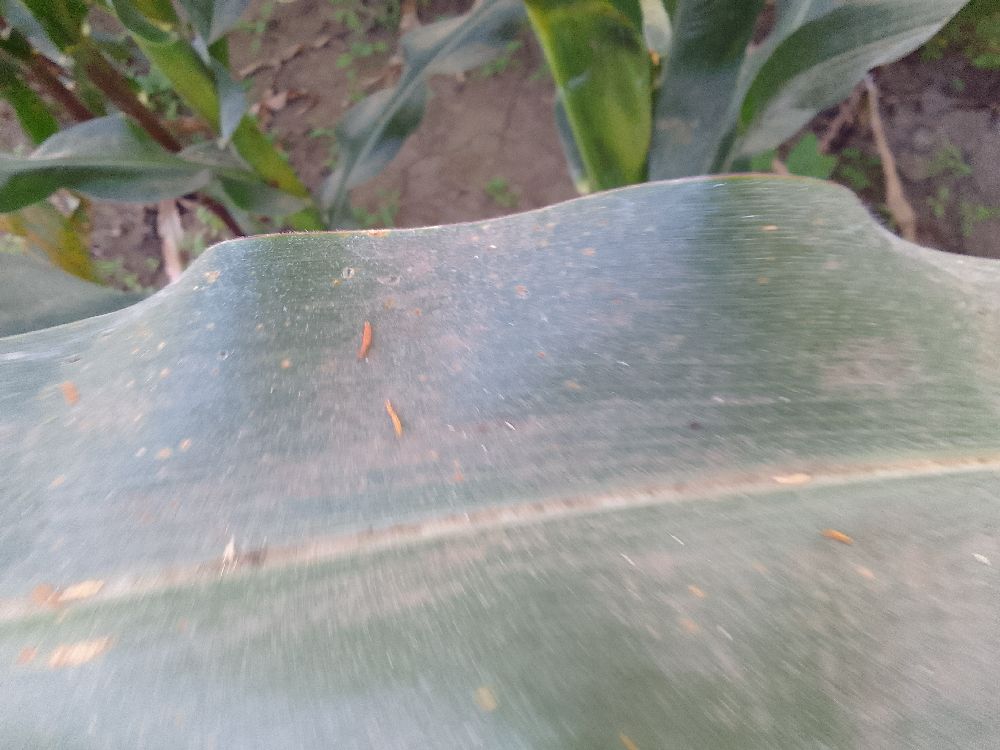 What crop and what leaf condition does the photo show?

maize, healthy
